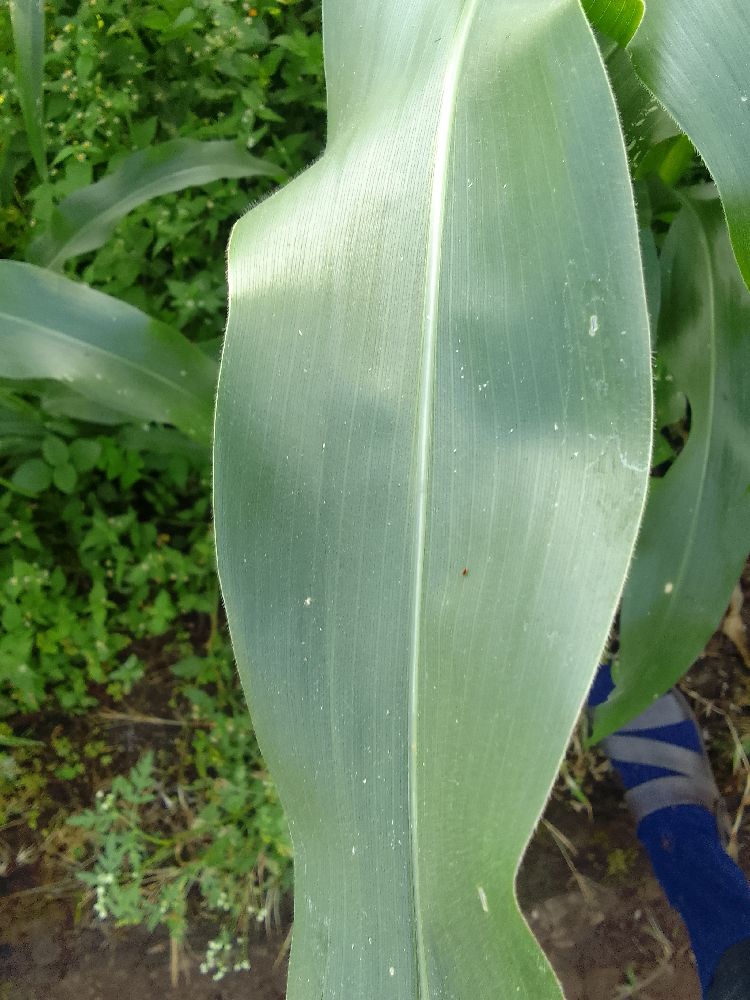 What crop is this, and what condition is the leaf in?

maize, healthy
